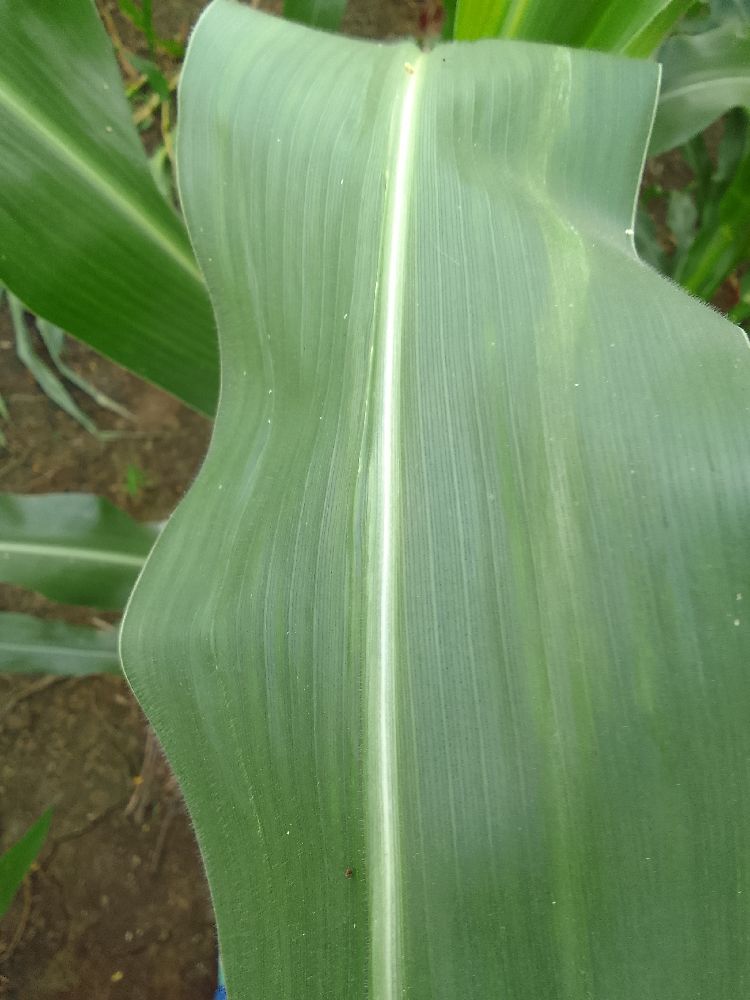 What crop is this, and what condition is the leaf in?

maize, healthy
